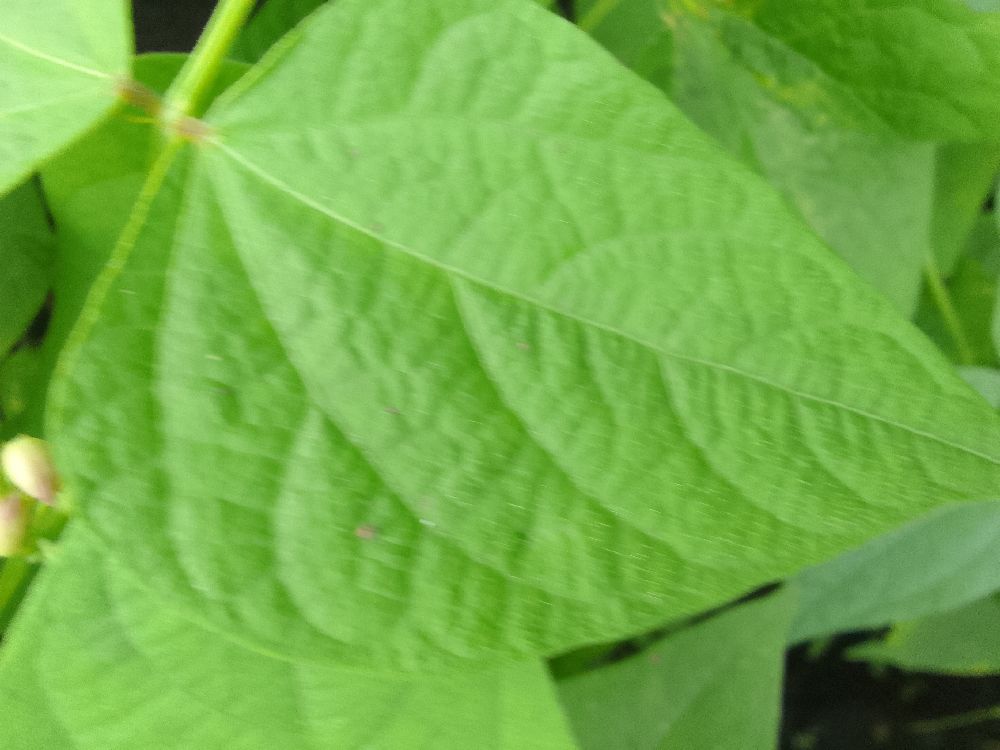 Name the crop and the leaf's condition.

common bean, healthy
